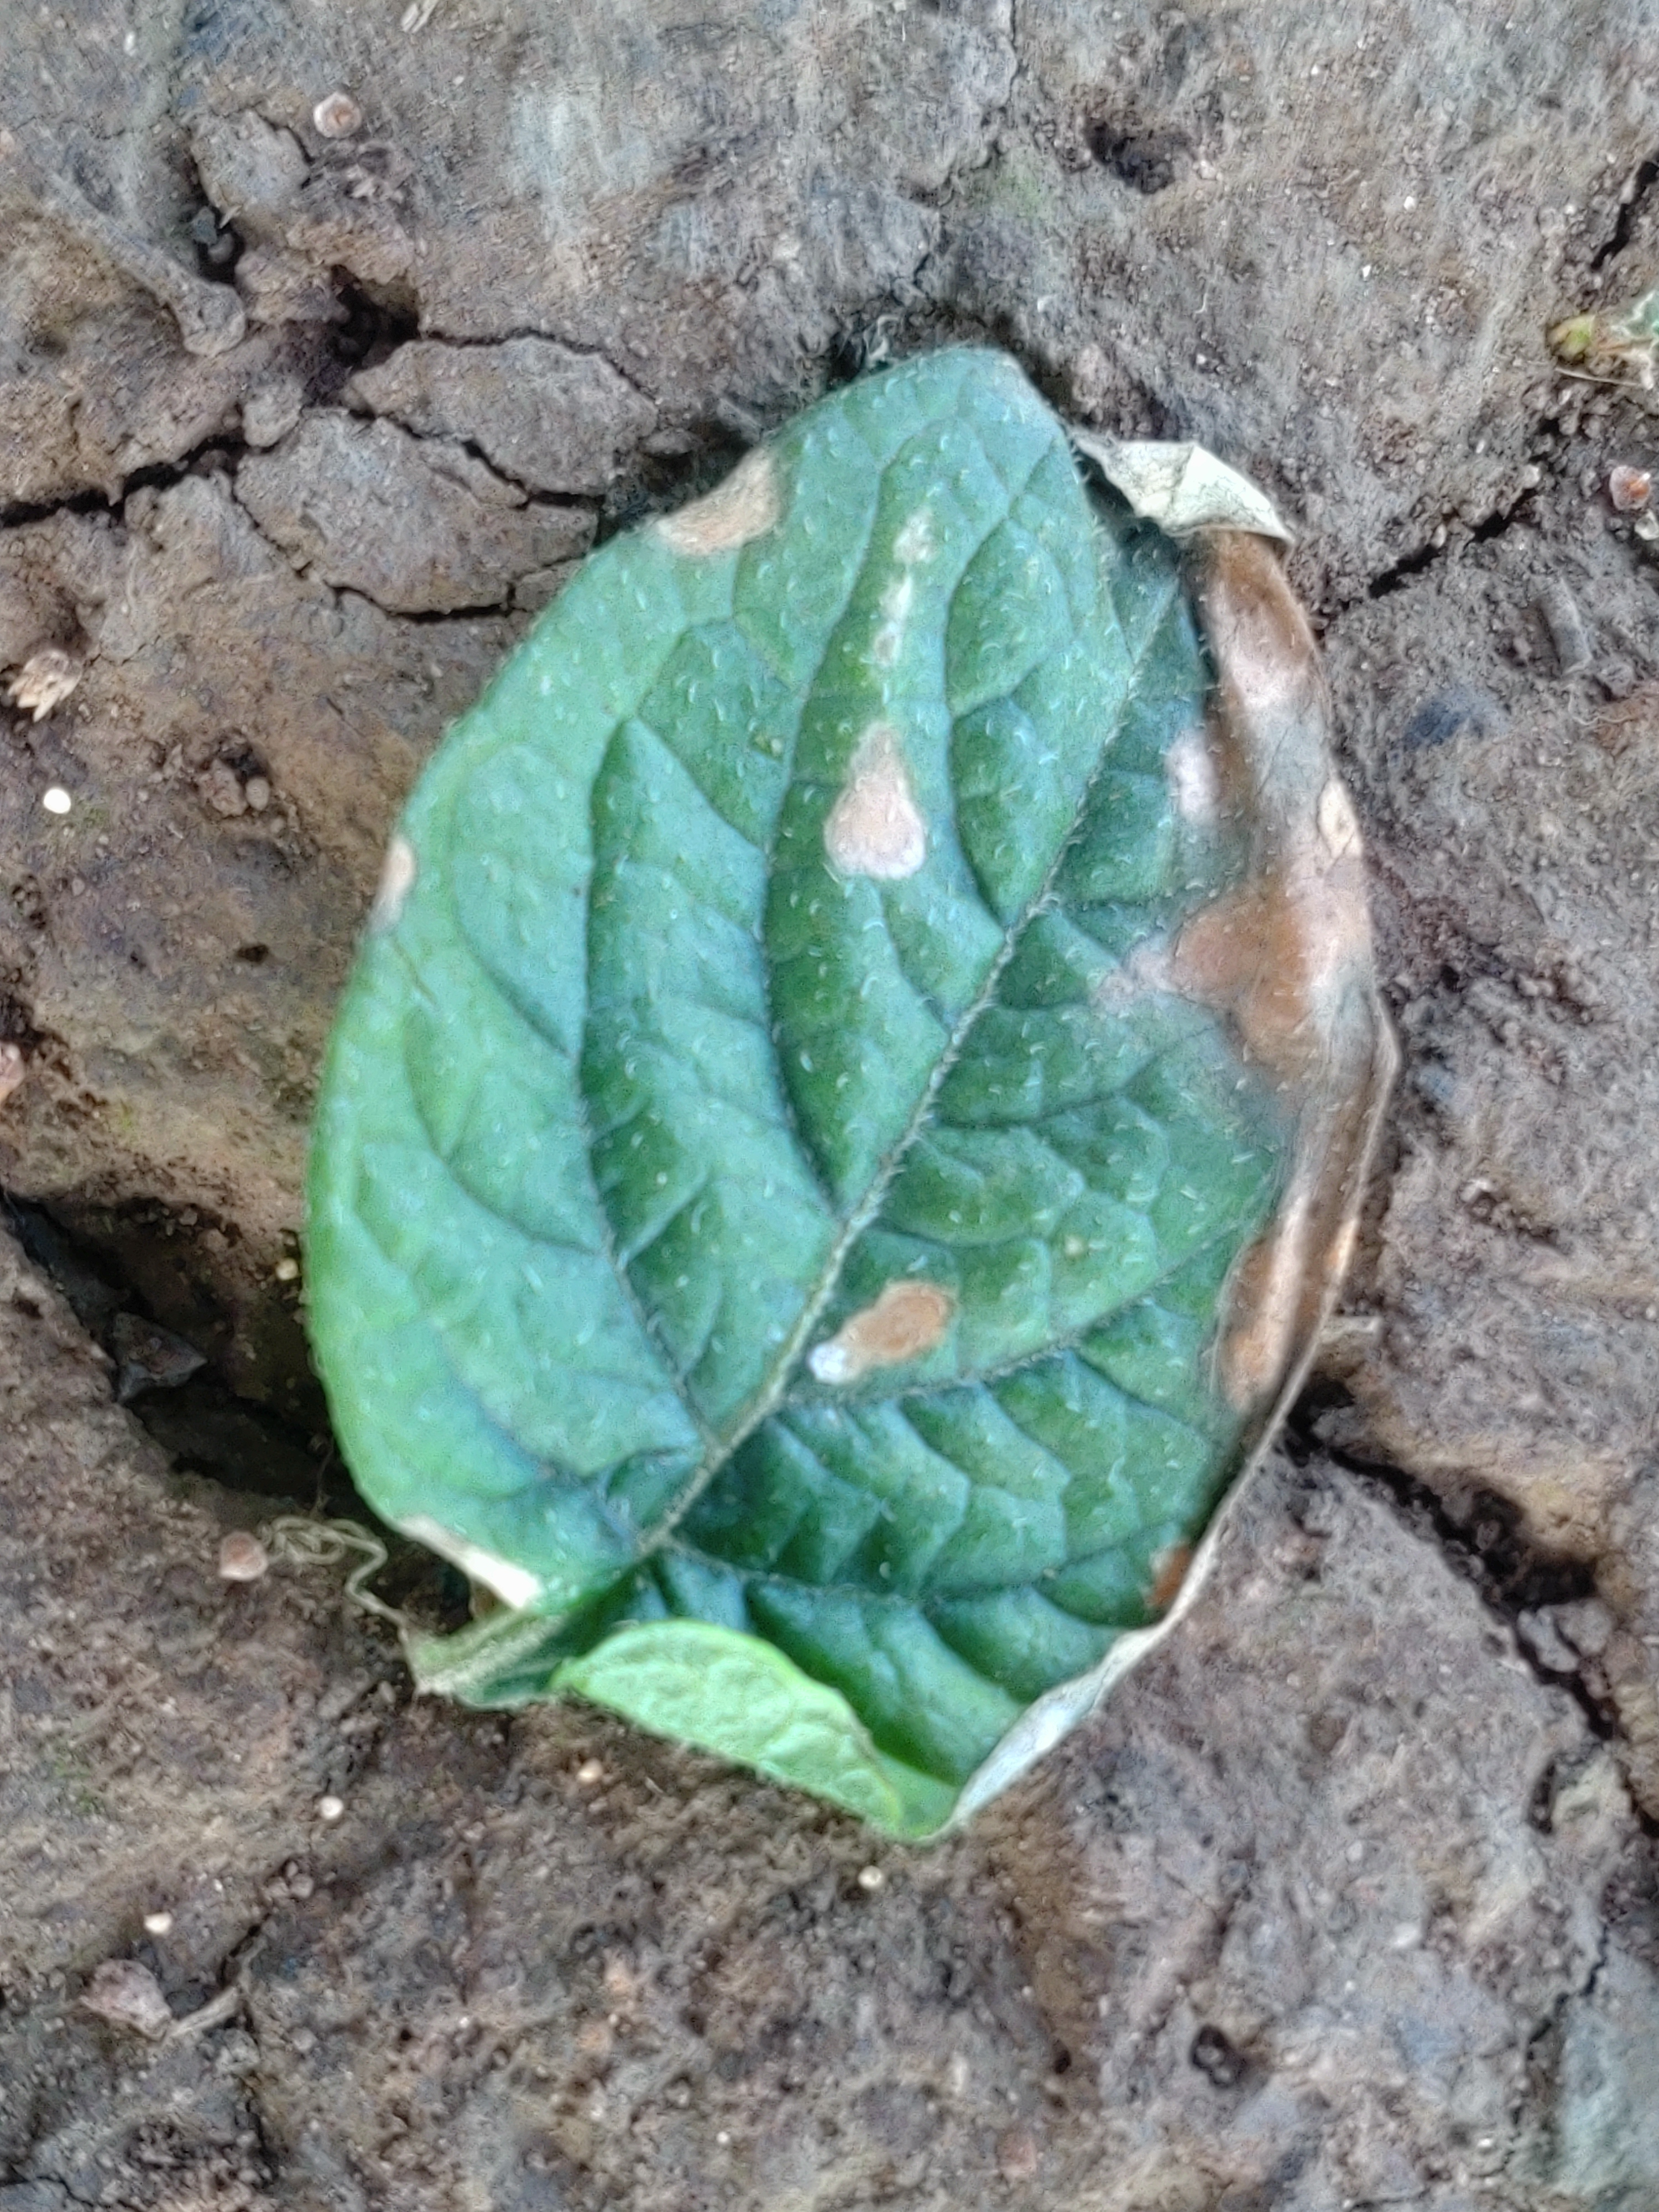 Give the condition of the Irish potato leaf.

early blight
